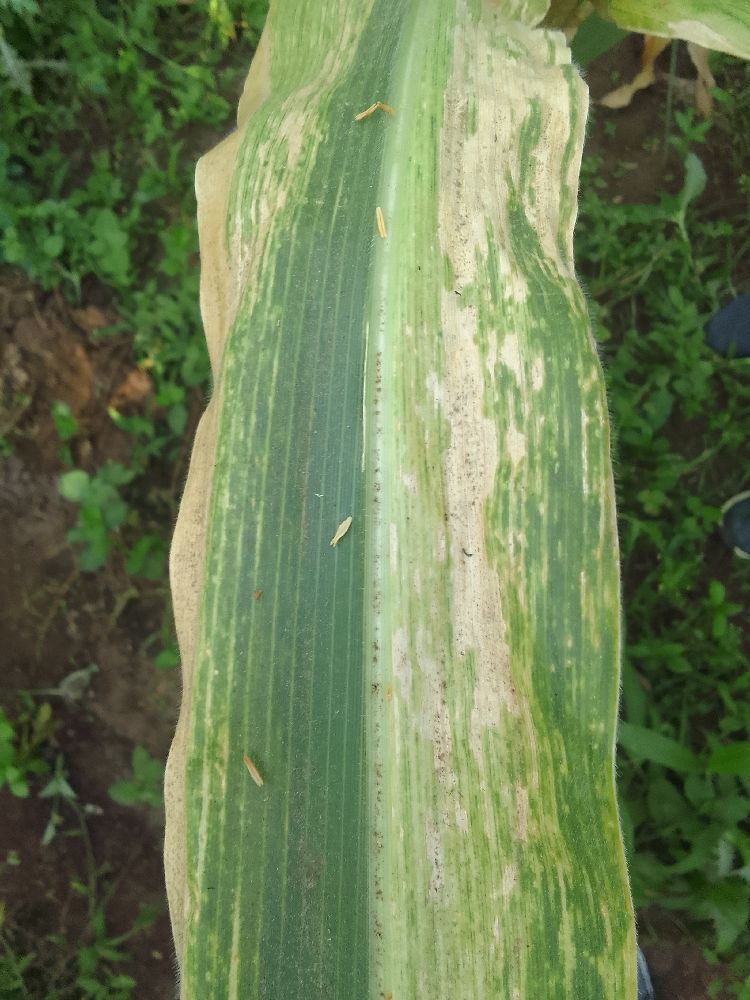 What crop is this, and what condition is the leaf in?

maize, maize lethal necrosis
